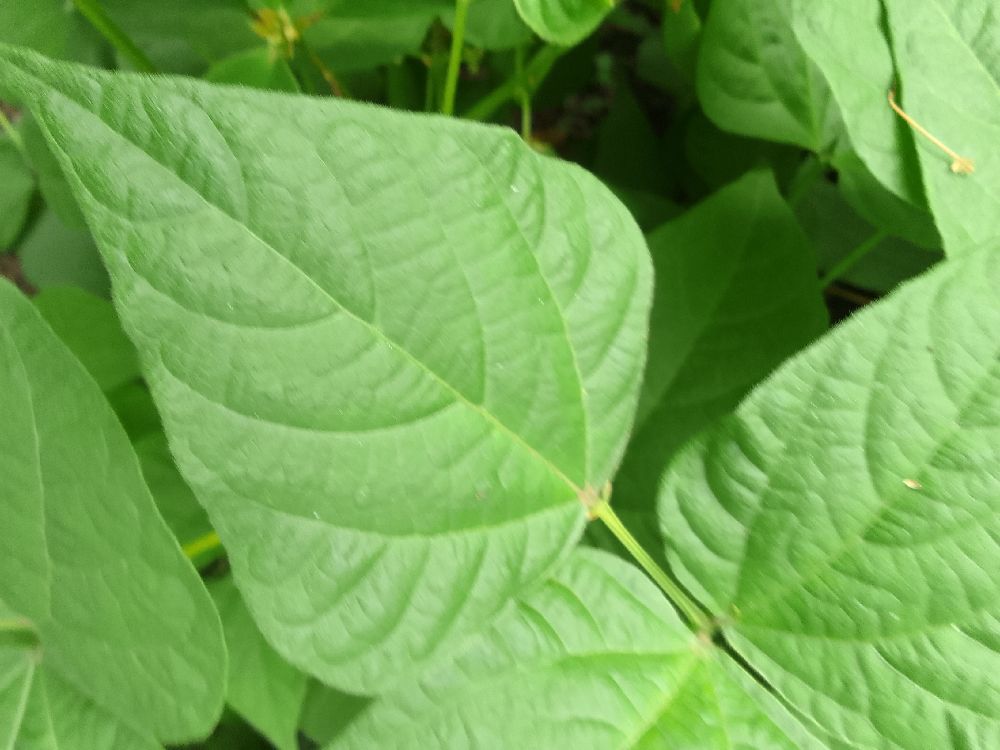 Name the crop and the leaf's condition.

common bean, healthy
